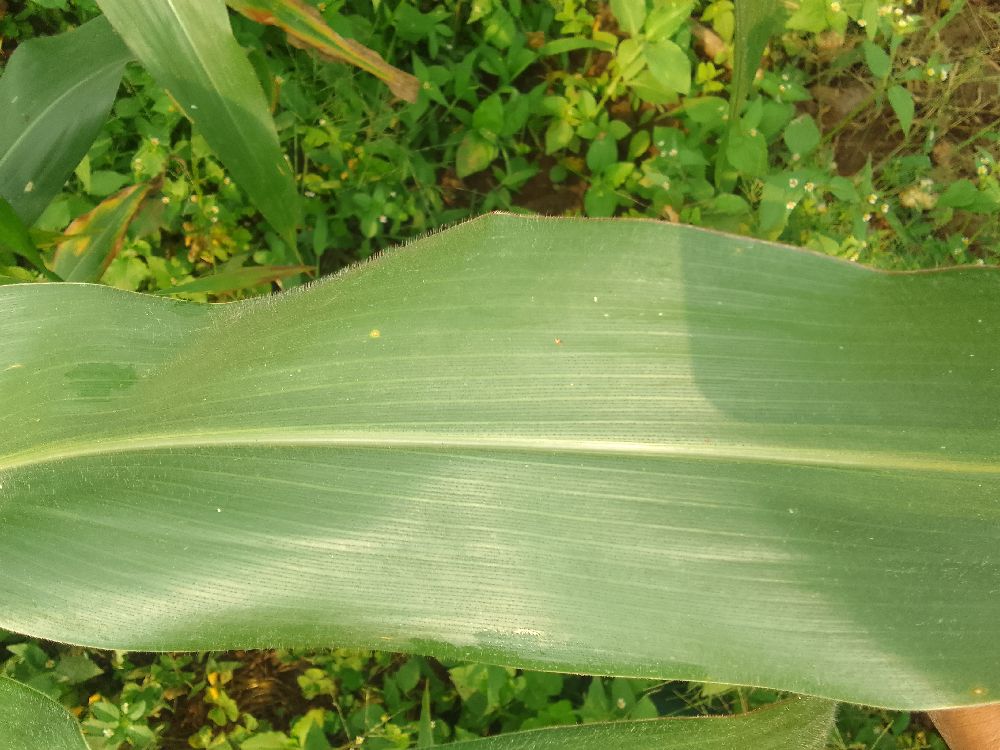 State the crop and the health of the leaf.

maize, healthy
